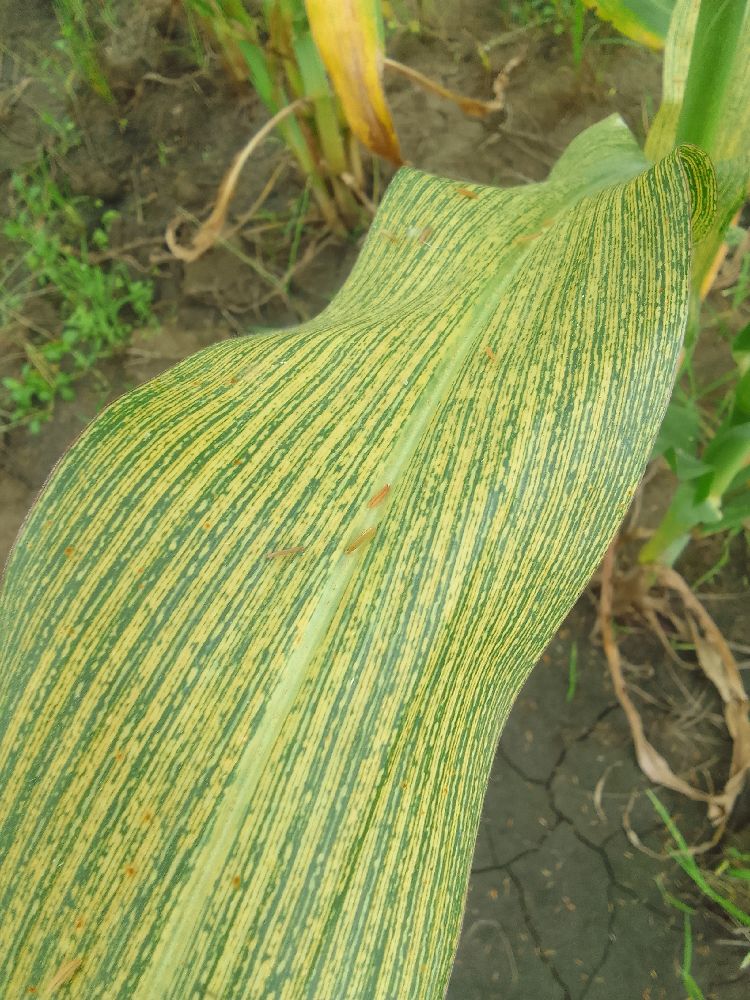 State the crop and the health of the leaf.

maize, maize streak virus
